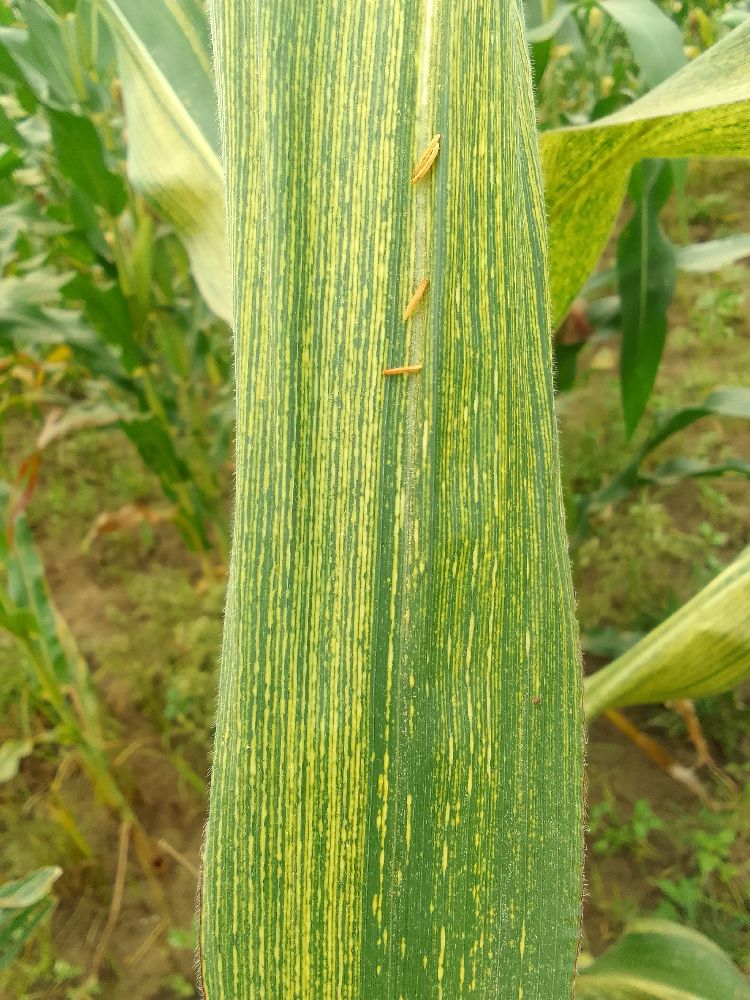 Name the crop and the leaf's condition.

maize, maize streak virus
